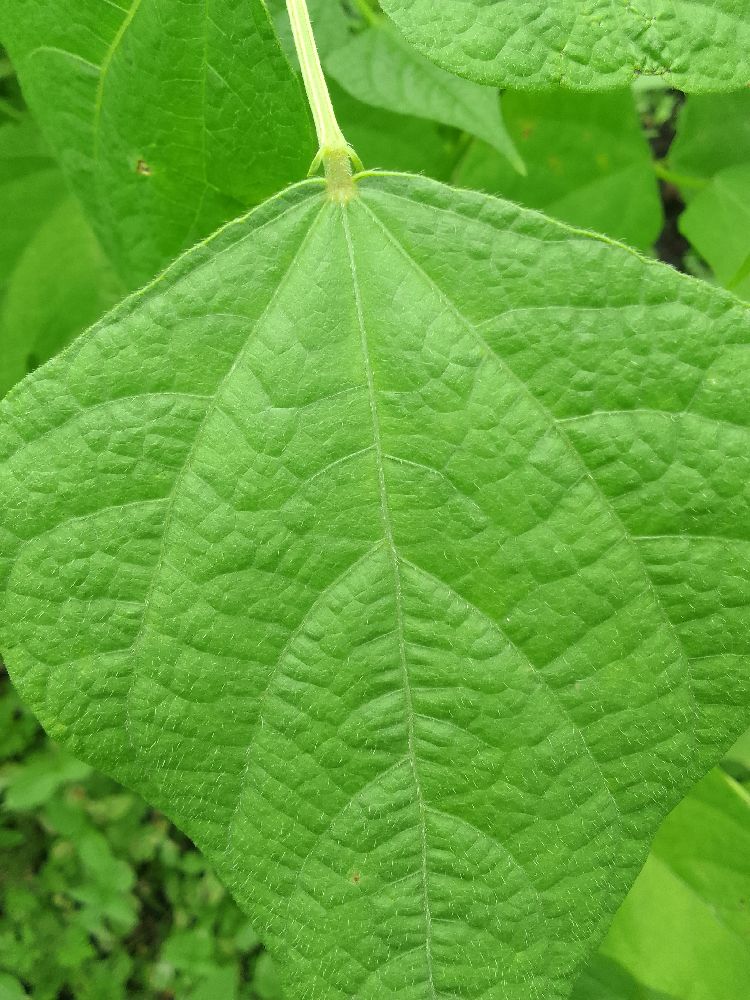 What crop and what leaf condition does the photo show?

common bean, healthy
